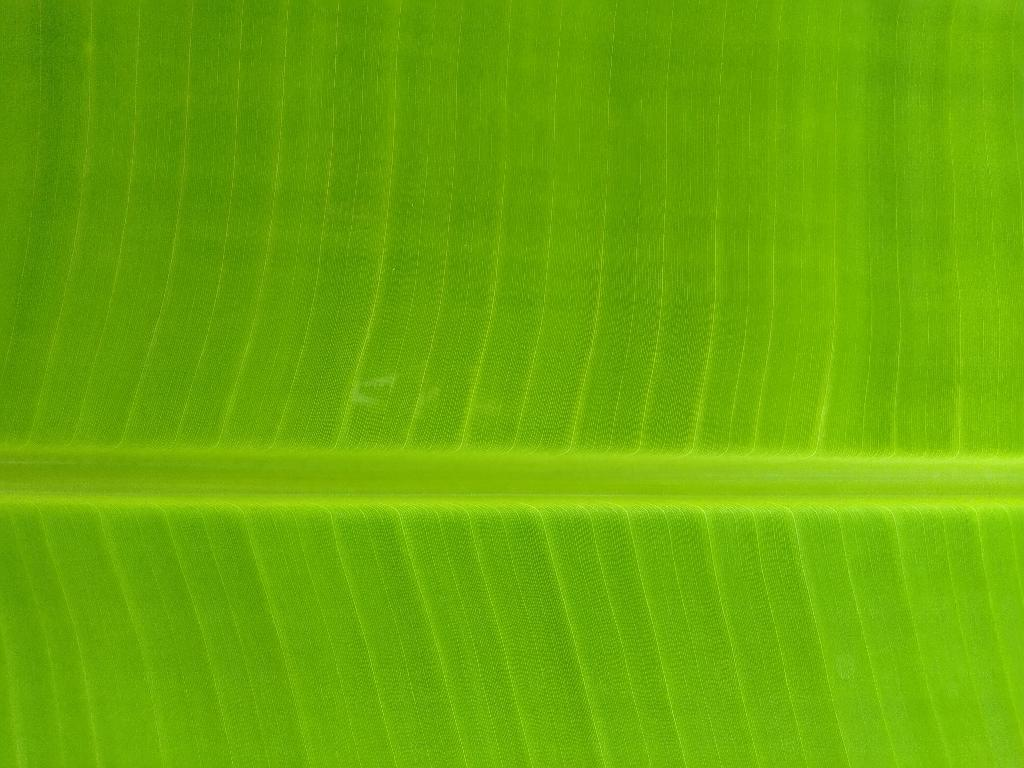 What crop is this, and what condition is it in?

banana, healthy
